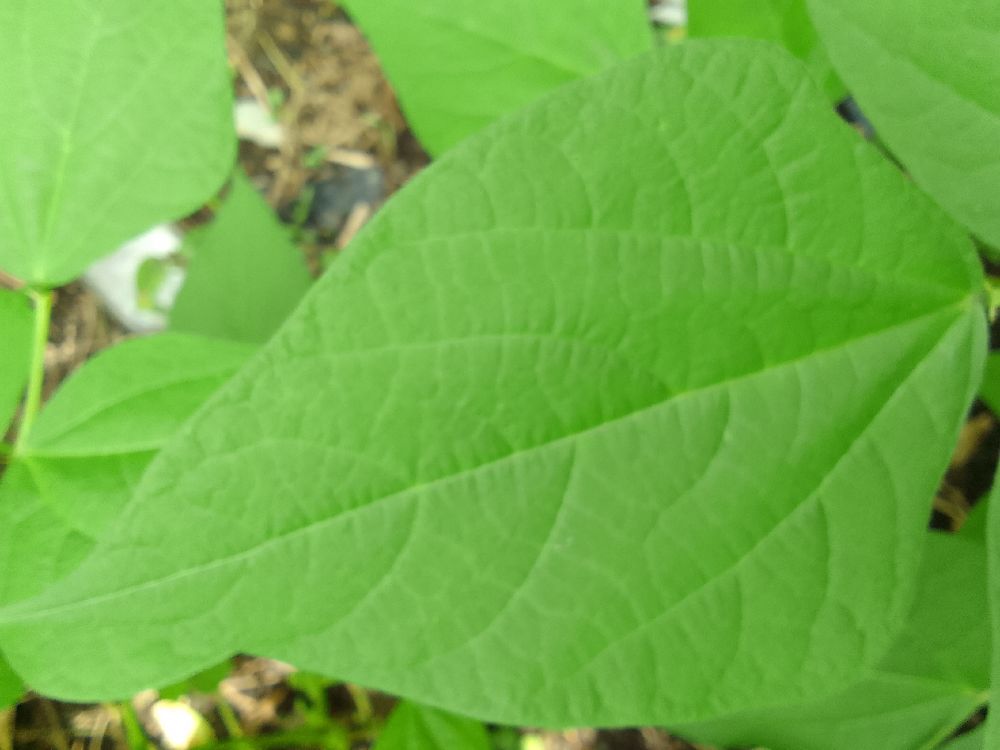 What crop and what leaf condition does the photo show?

common bean, healthy
